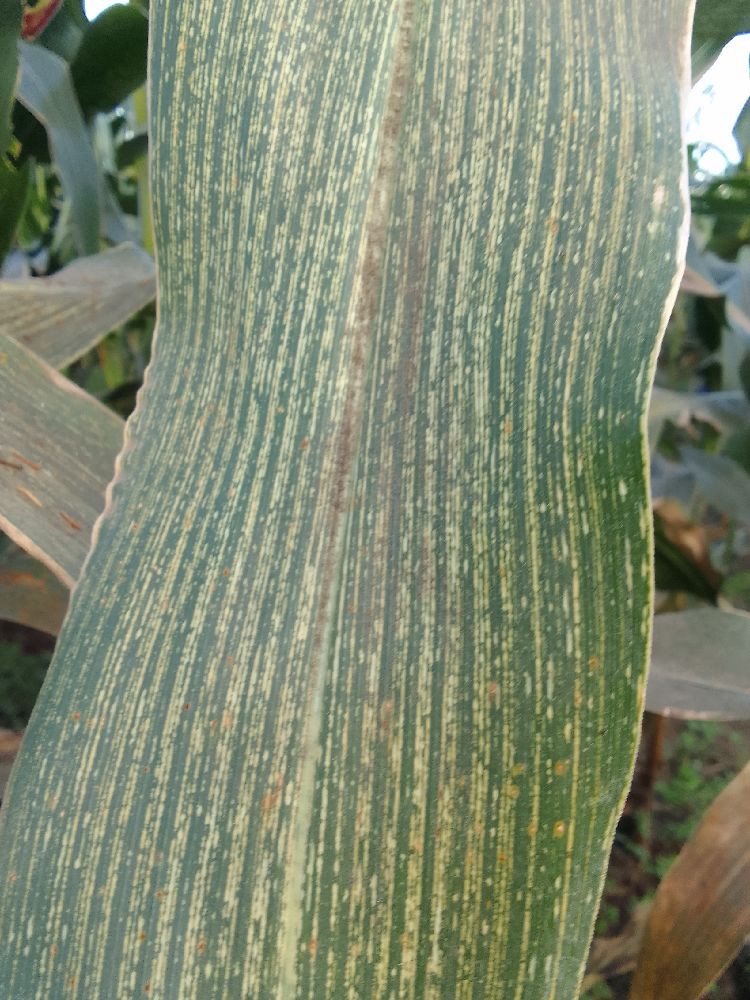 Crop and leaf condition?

maize, maize streak virus
